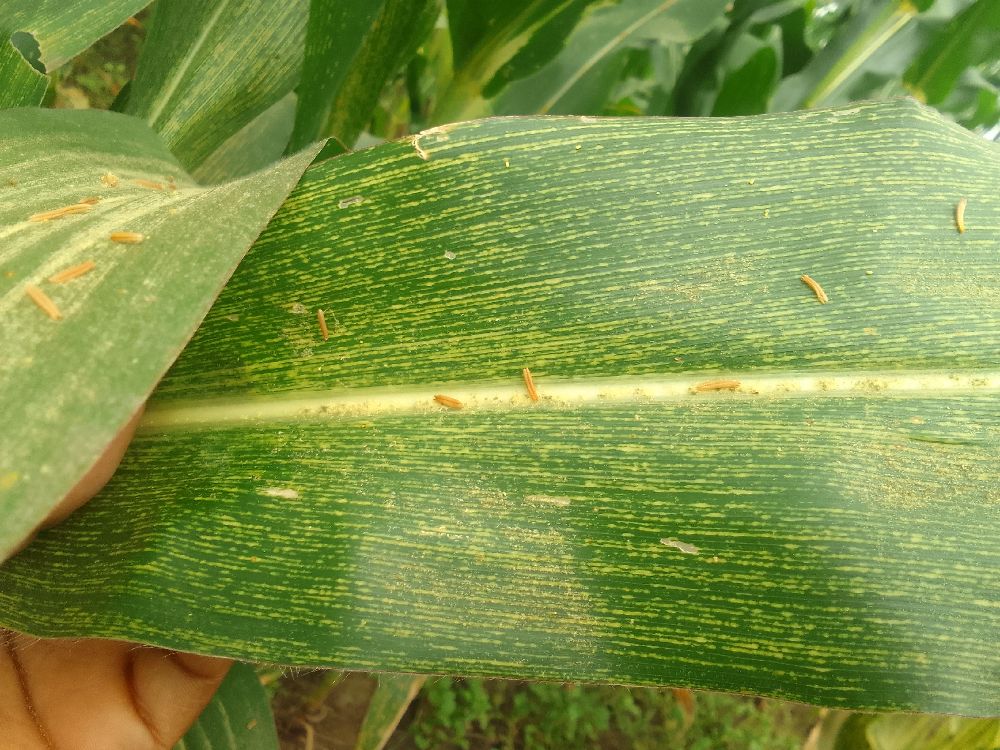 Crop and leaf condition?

maize, maize streak virus
